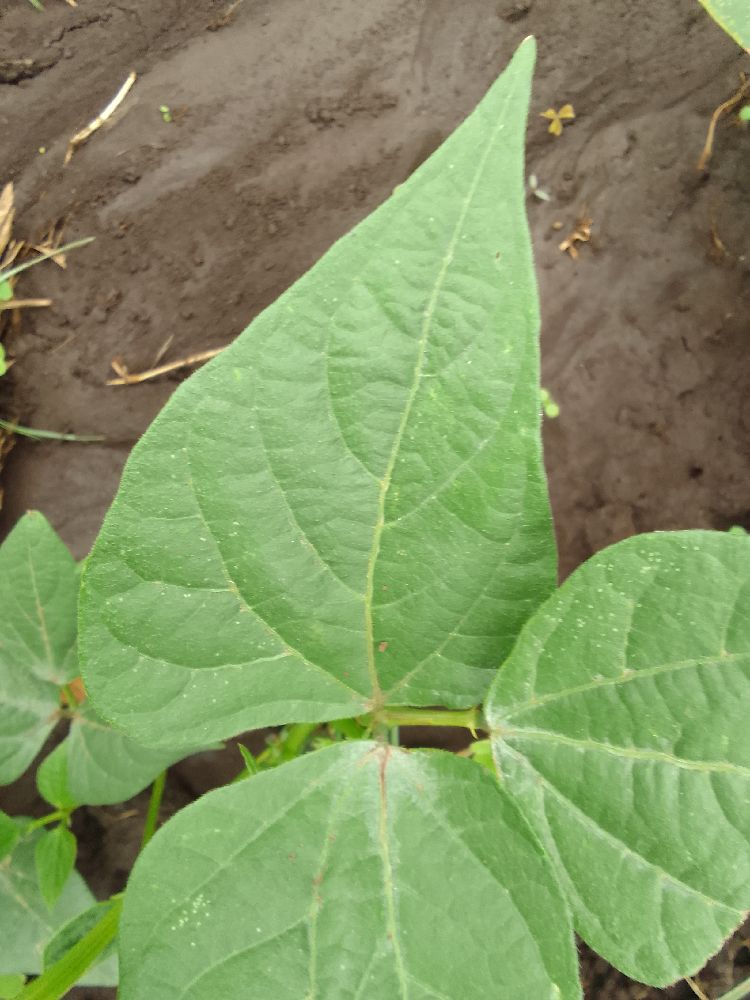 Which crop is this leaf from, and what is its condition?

common bean, healthy
